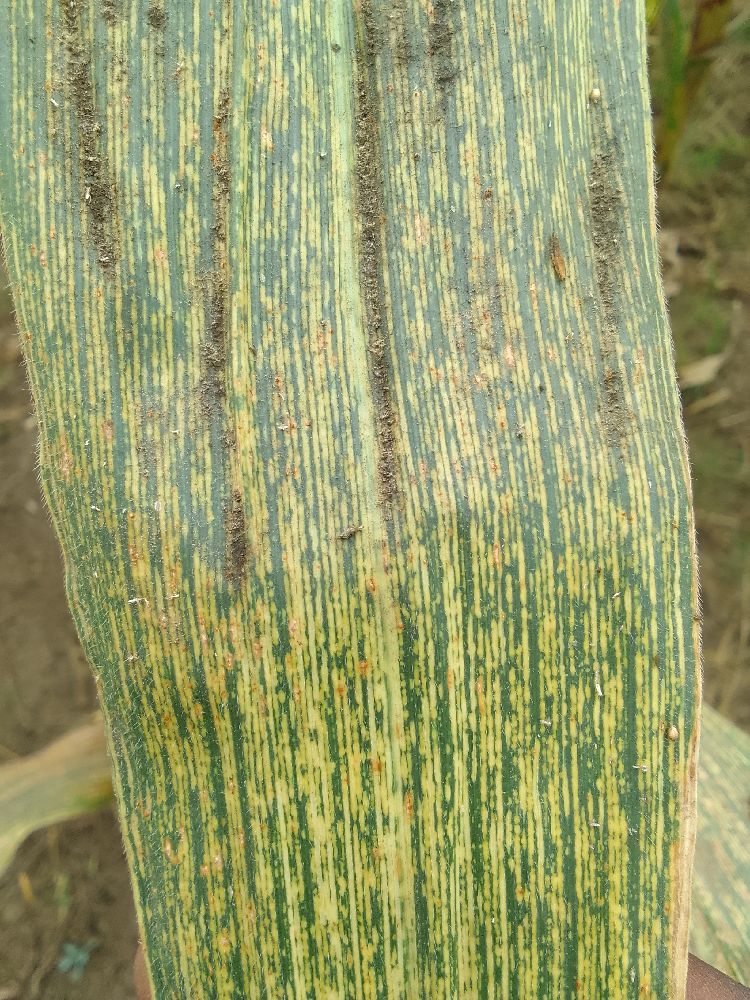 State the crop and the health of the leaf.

maize, maize streak virus
